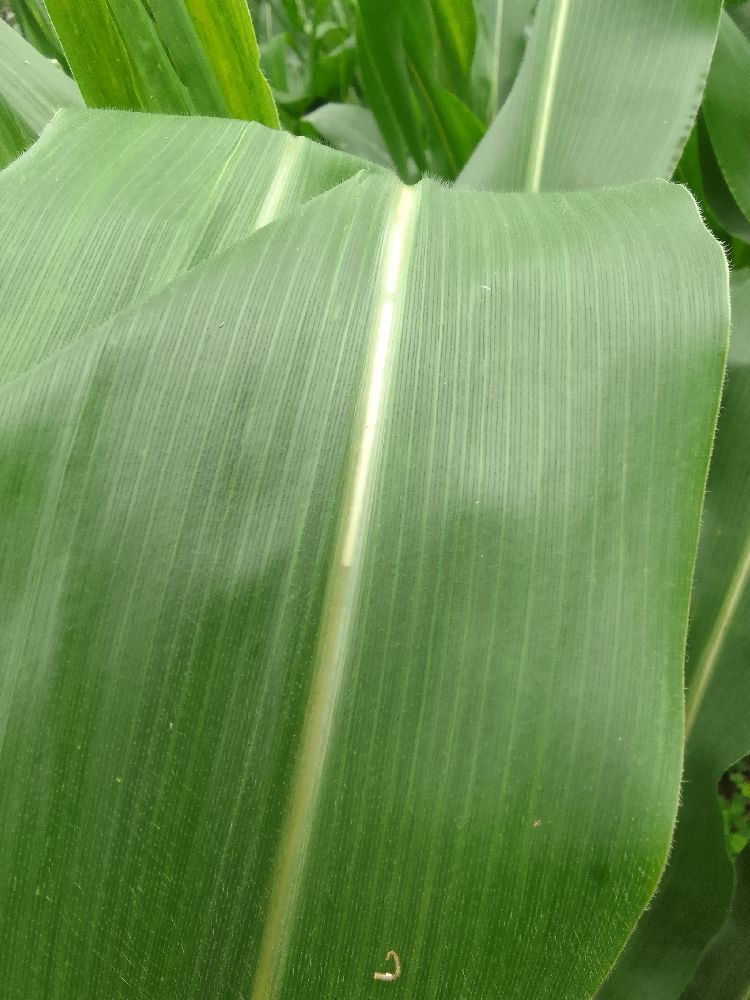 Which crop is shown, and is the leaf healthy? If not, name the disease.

maize, healthy
